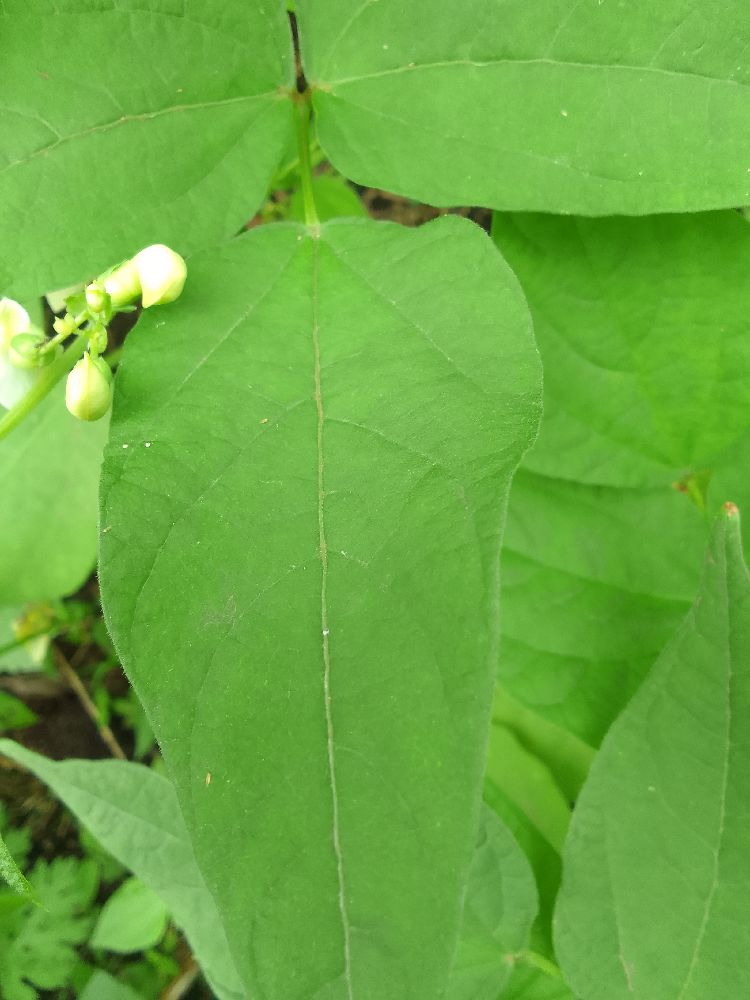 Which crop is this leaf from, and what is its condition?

common bean, healthy
